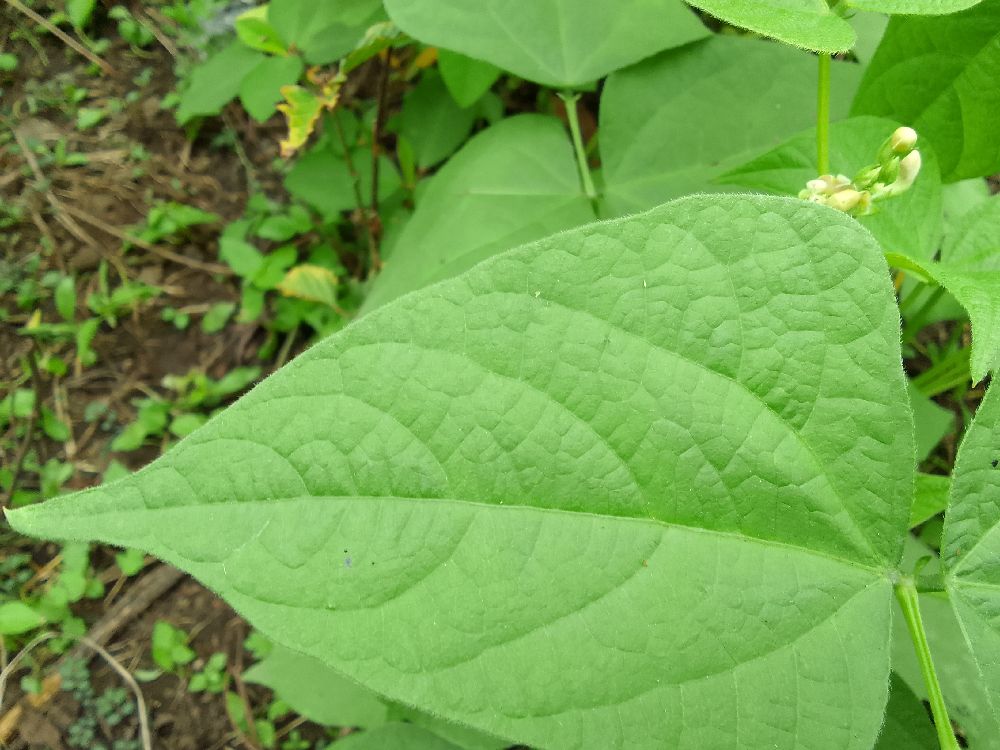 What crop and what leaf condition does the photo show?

common bean, healthy
